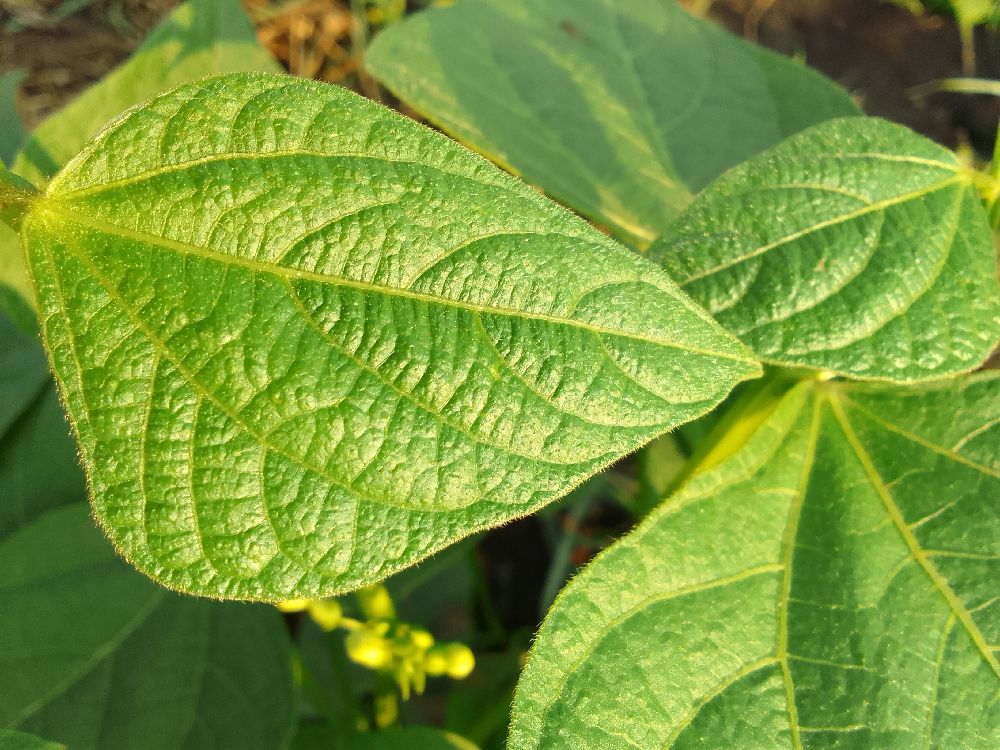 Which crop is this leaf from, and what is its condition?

common bean, healthy
